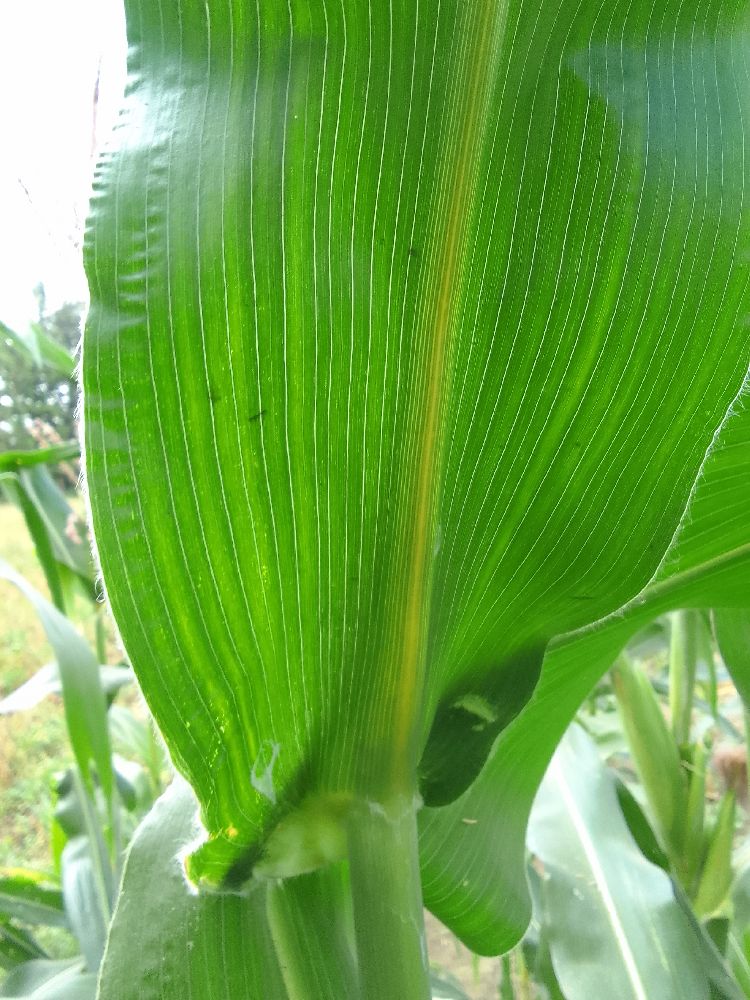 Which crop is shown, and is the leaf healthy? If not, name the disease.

maize, healthy
